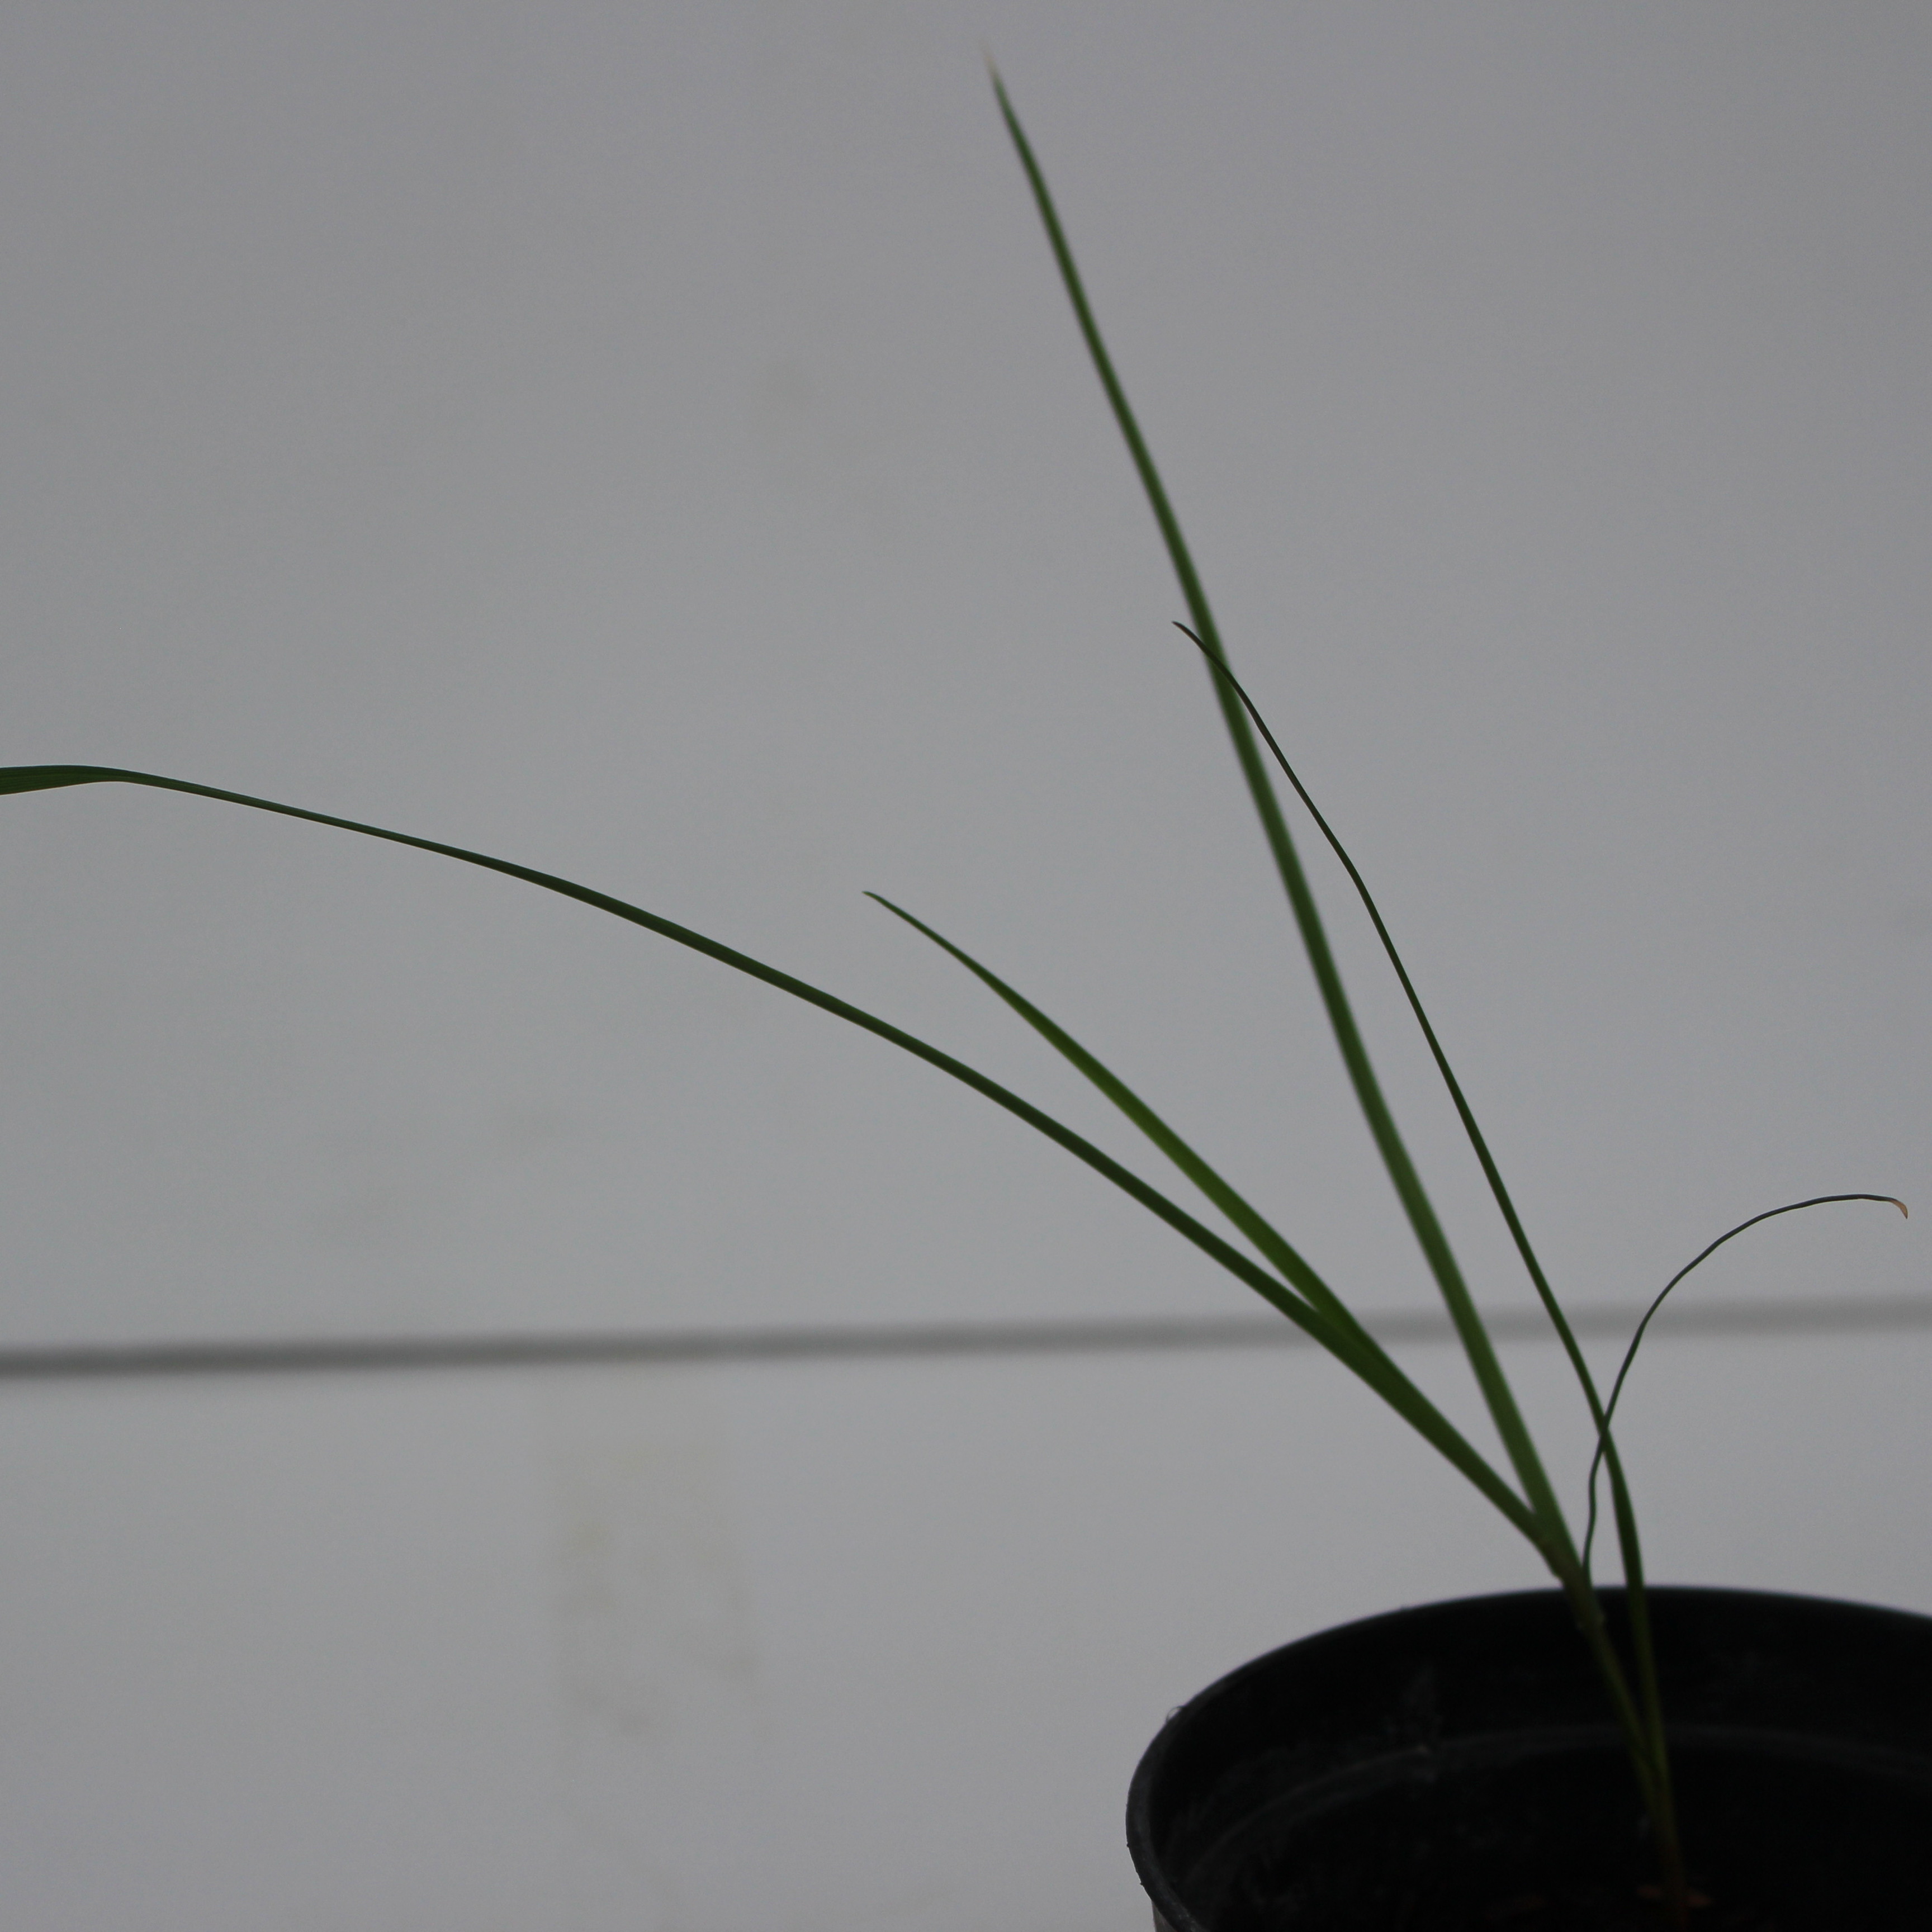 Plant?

Lolium multiflorum
